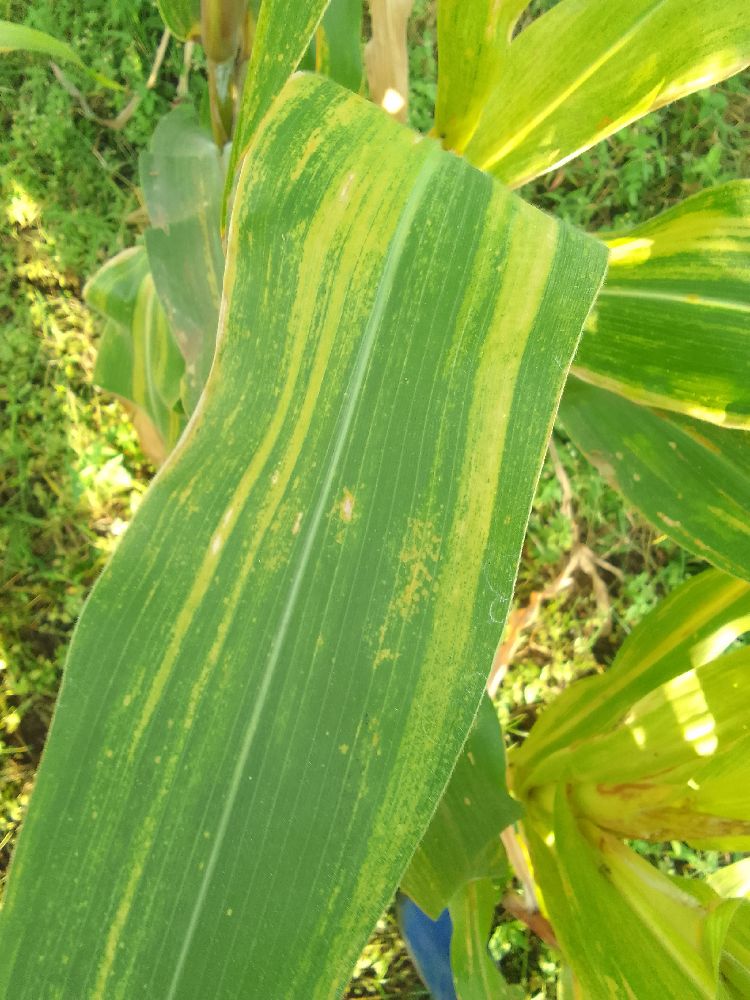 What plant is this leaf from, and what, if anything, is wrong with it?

maize, maize lethal necrosis
